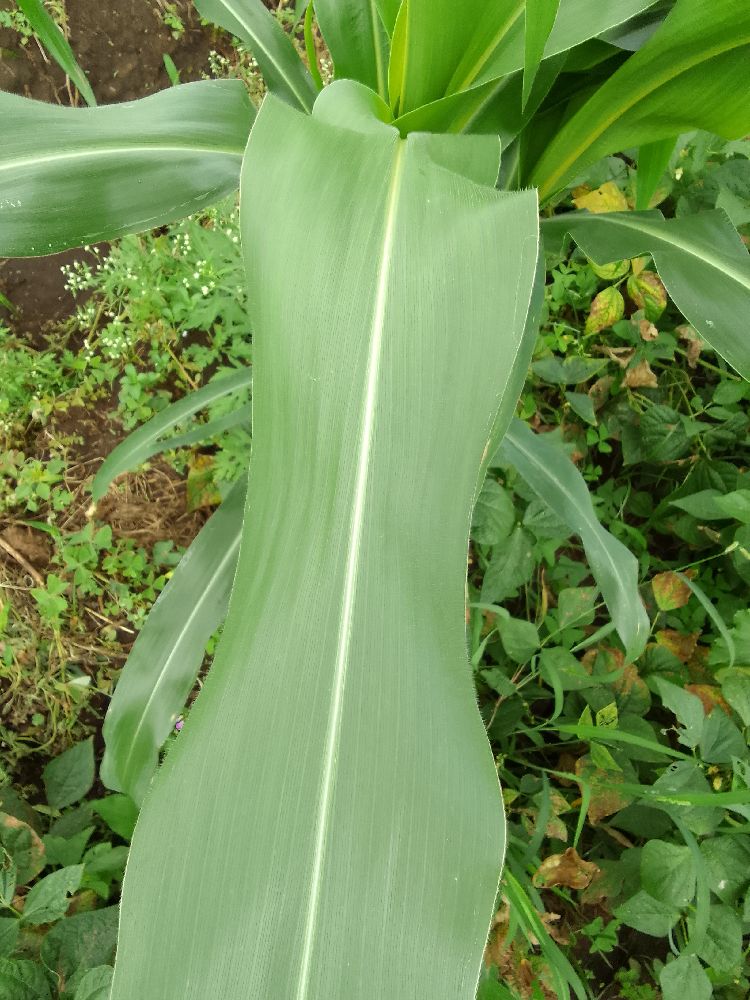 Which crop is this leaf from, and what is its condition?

maize, healthy
